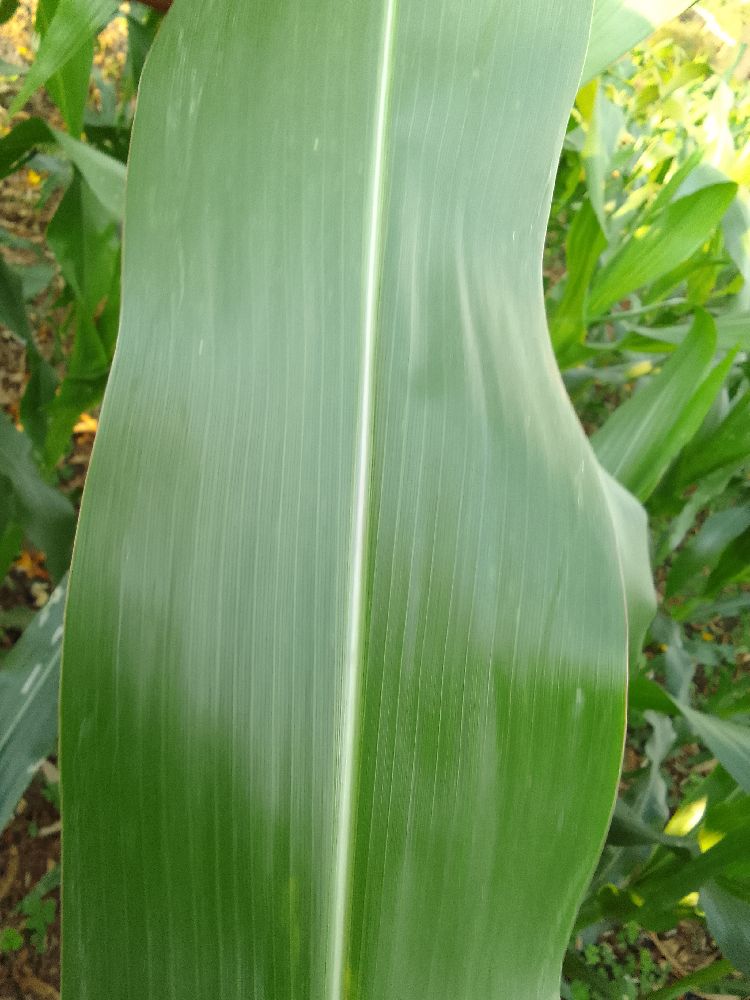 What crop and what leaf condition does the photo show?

maize, healthy
